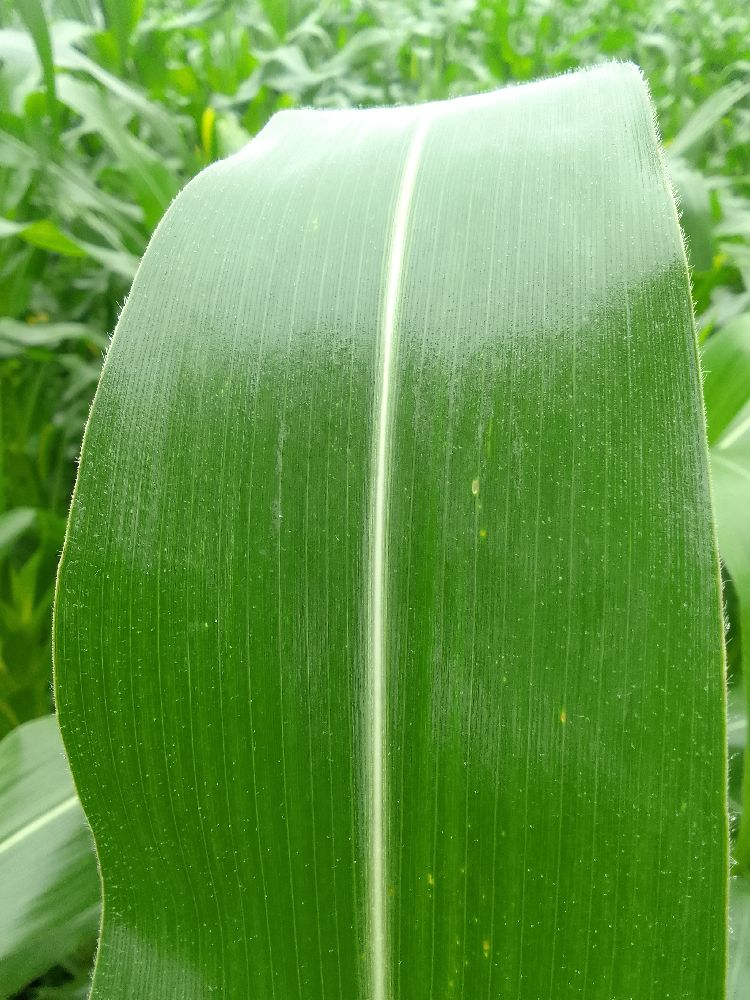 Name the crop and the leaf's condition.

maize, healthy
